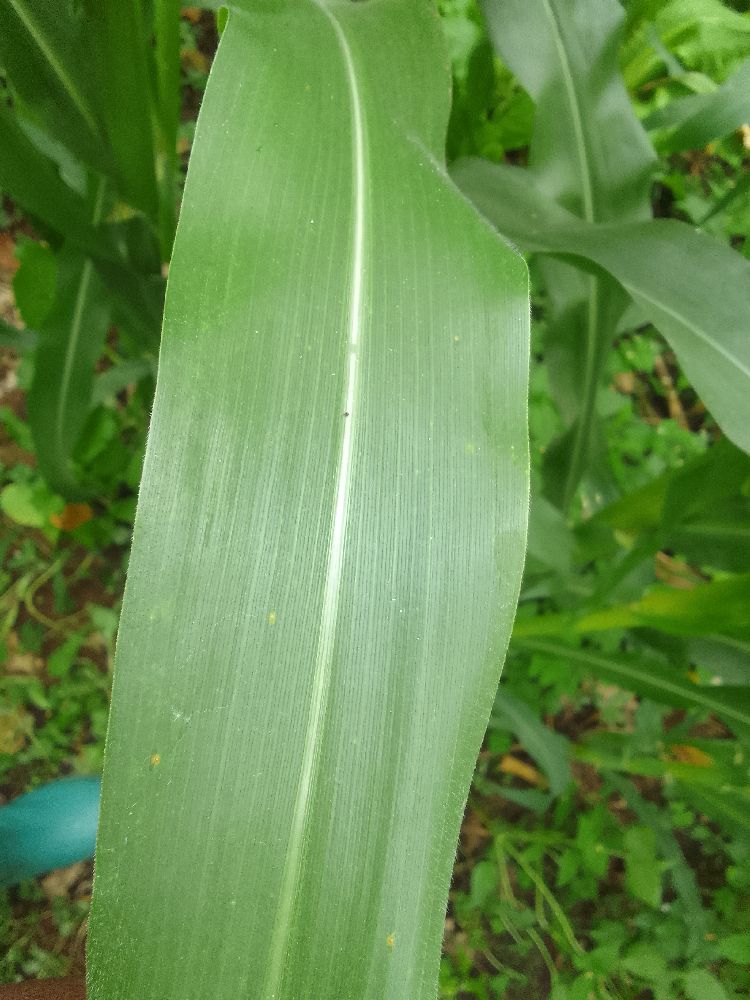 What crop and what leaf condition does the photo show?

maize, healthy
